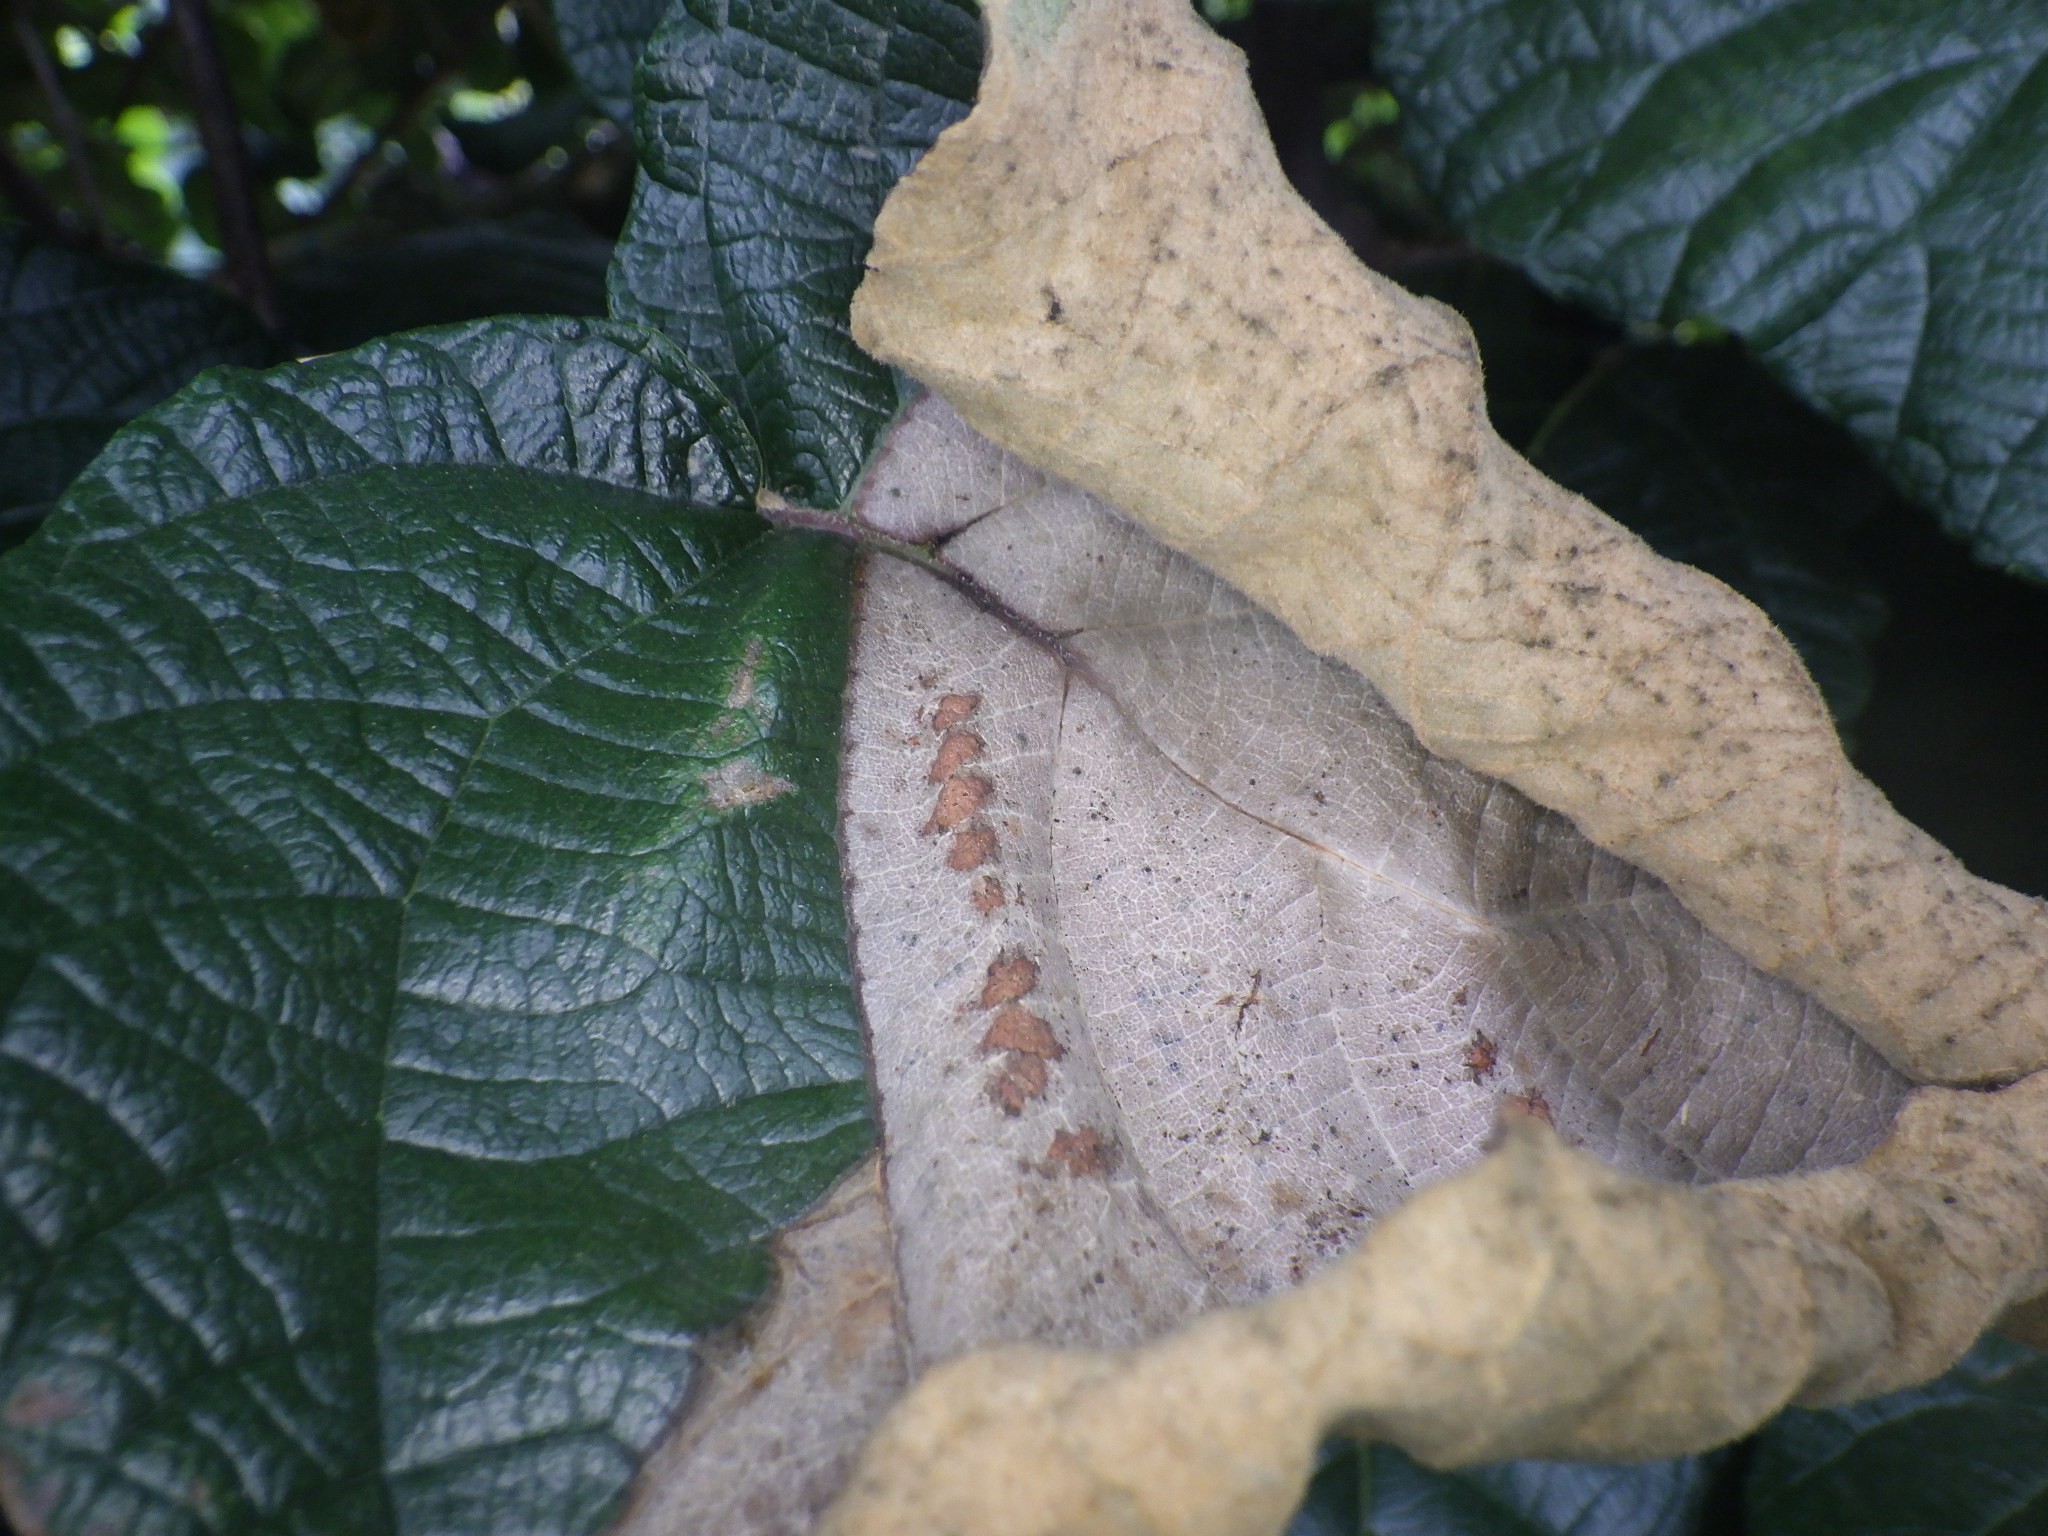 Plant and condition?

kiwi, chemical damage, heat damage
